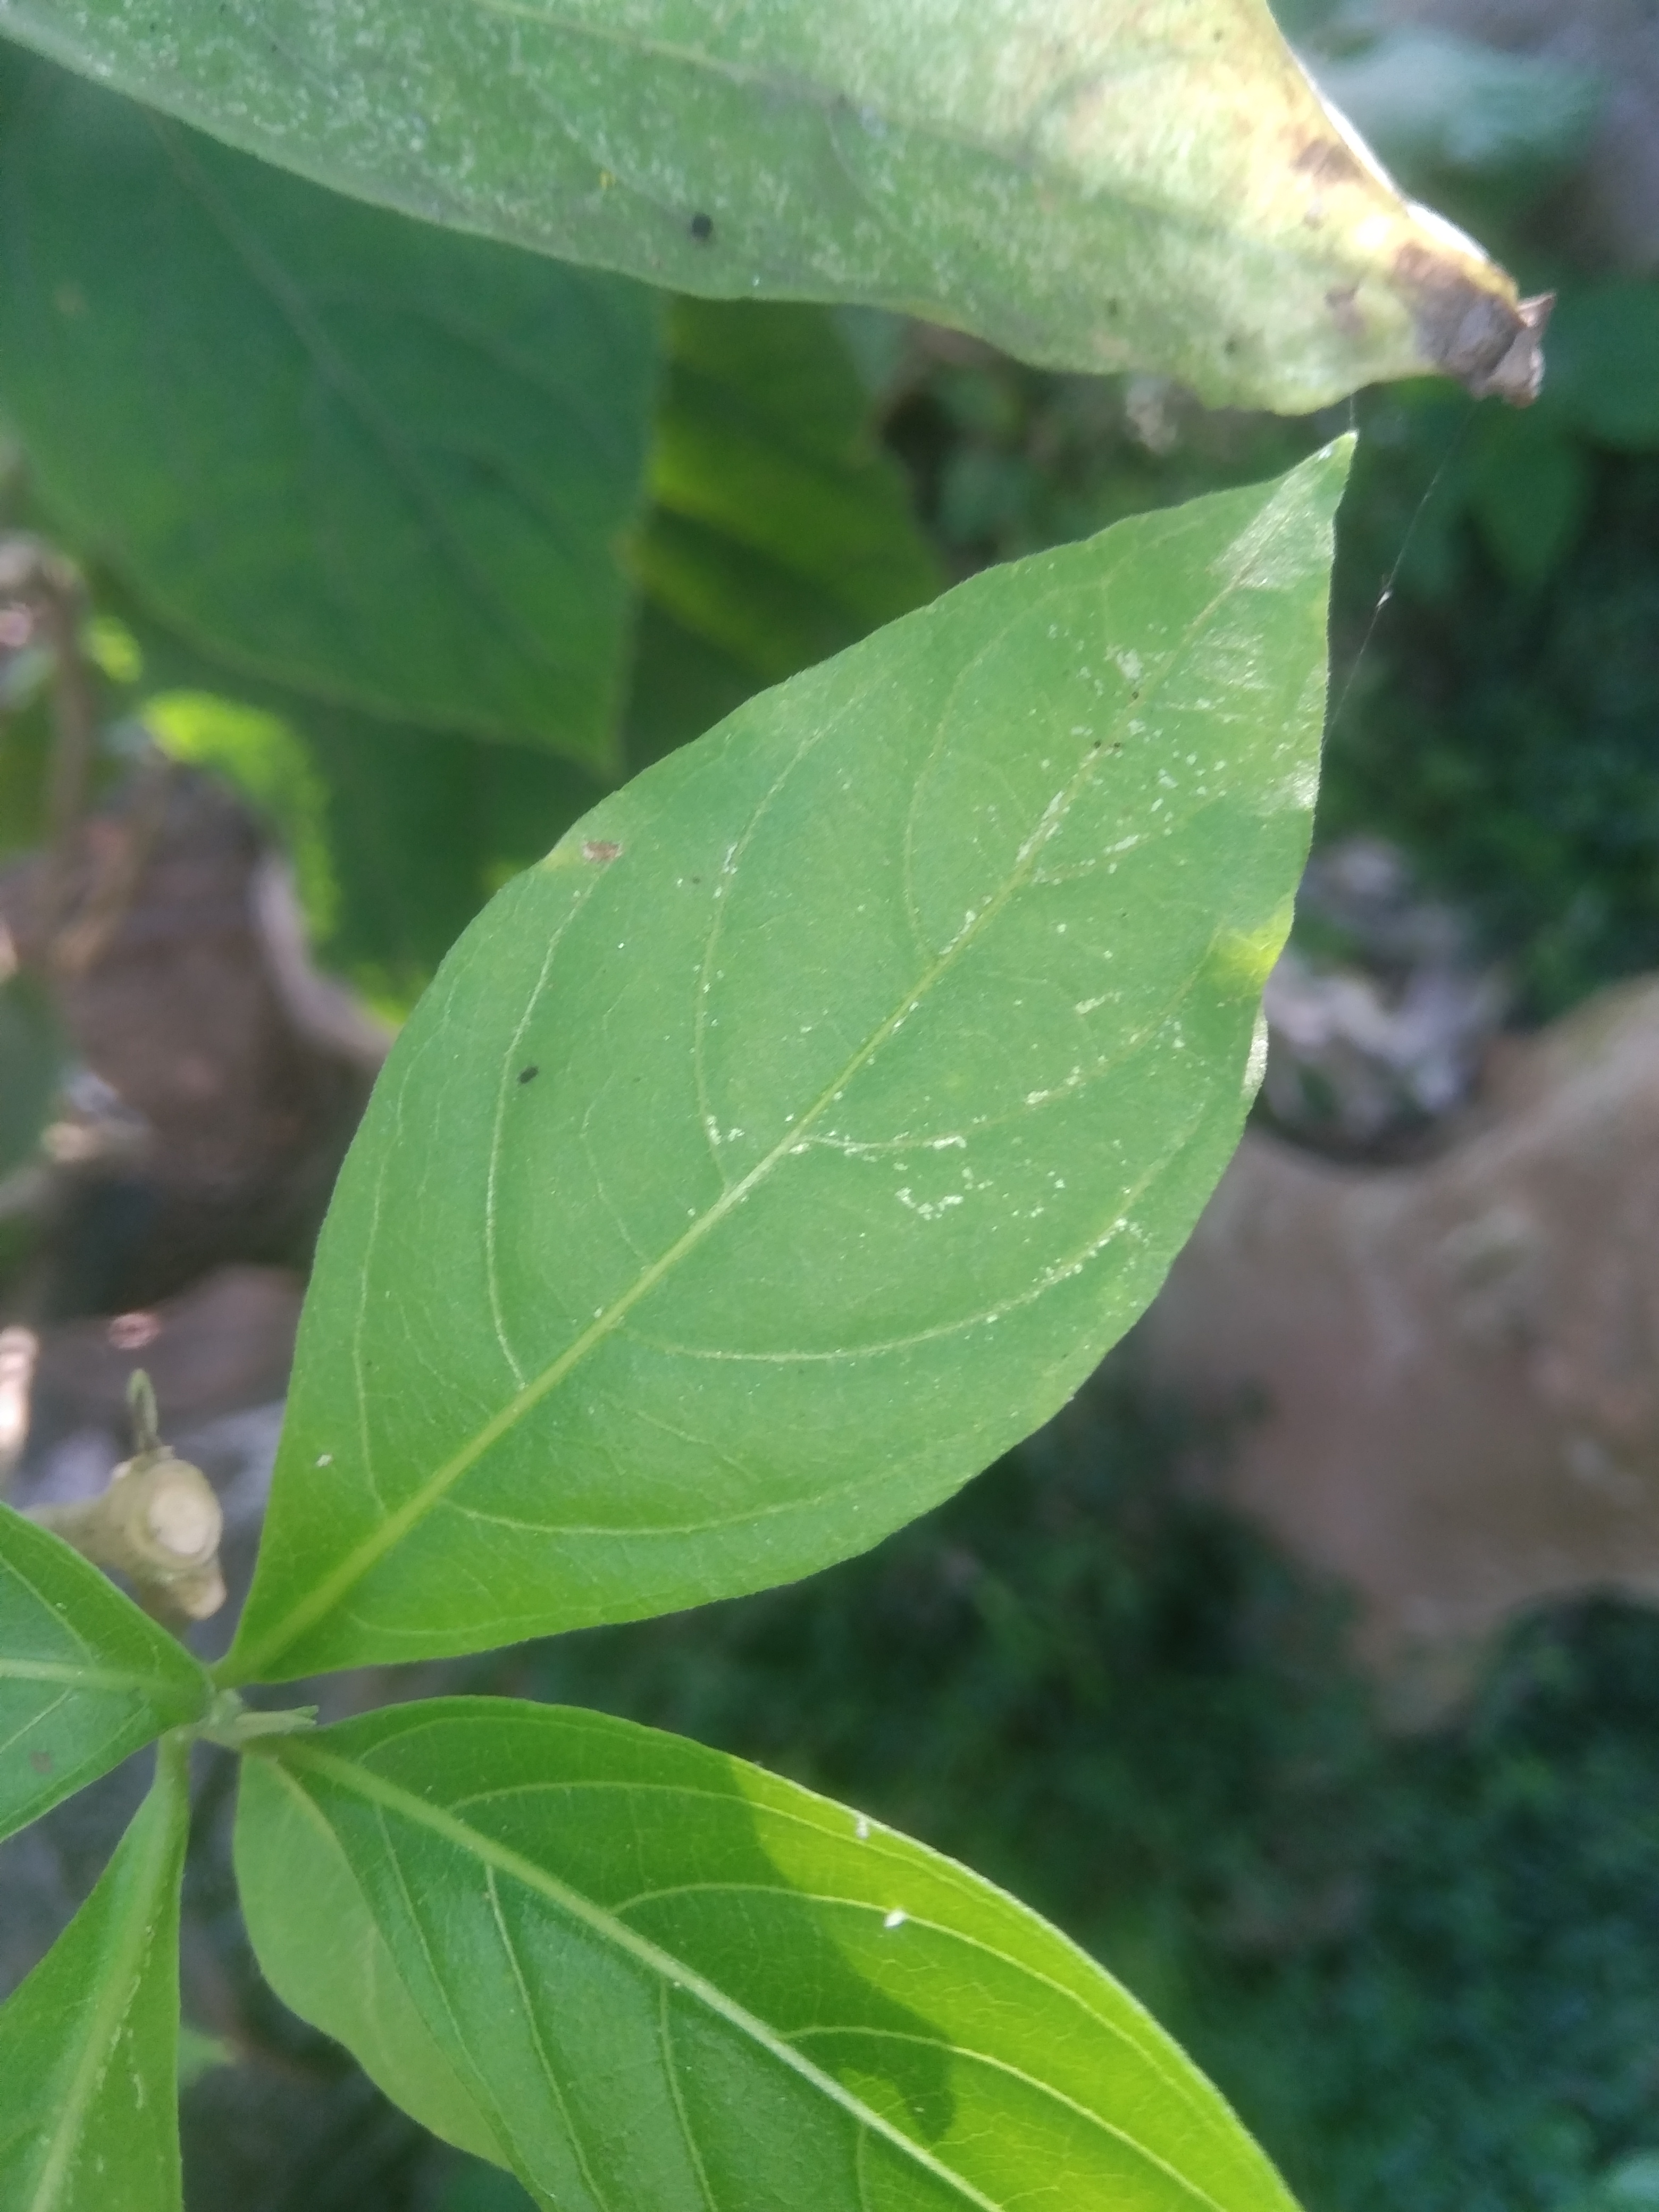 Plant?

vasaka
